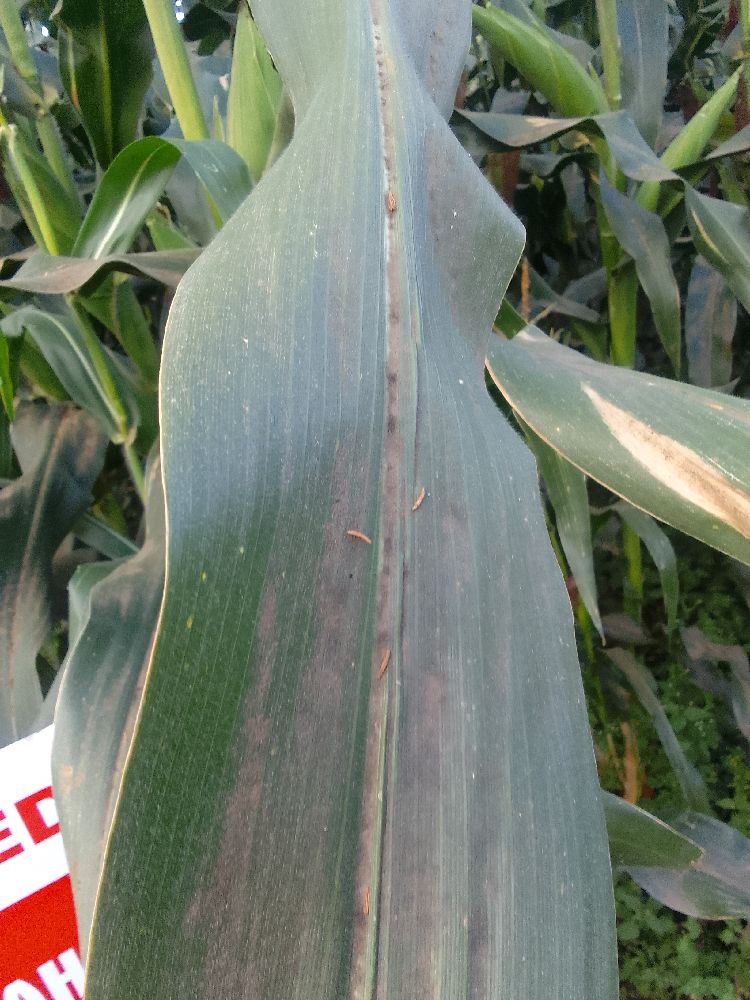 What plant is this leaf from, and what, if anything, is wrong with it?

maize, healthy
